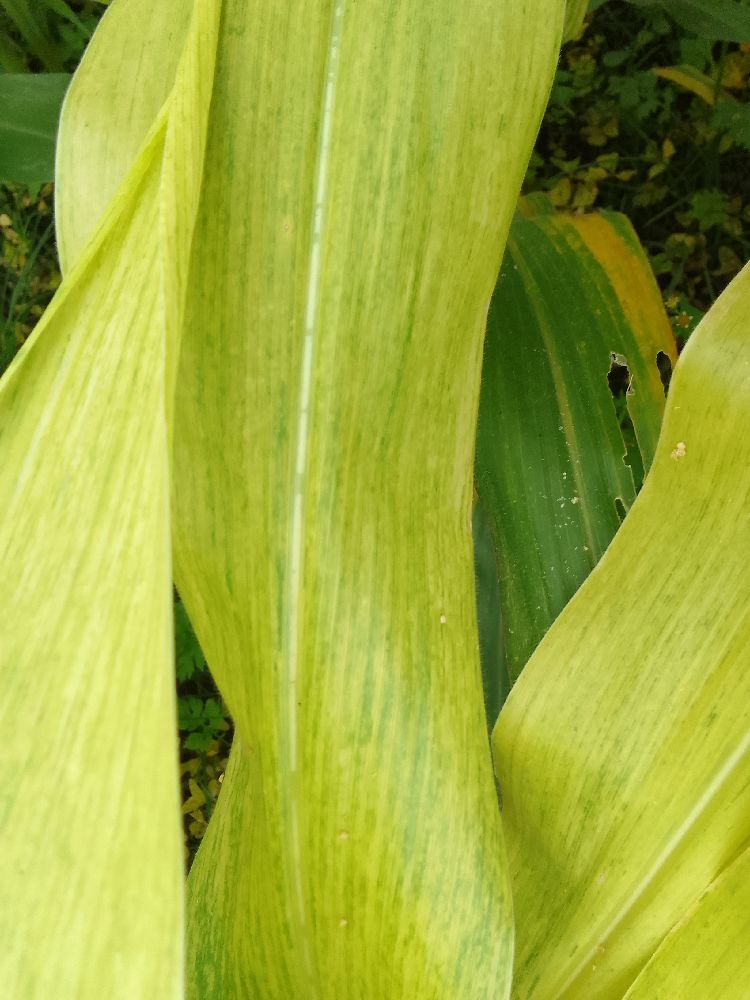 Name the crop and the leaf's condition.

maize, maize lethal necrosis
